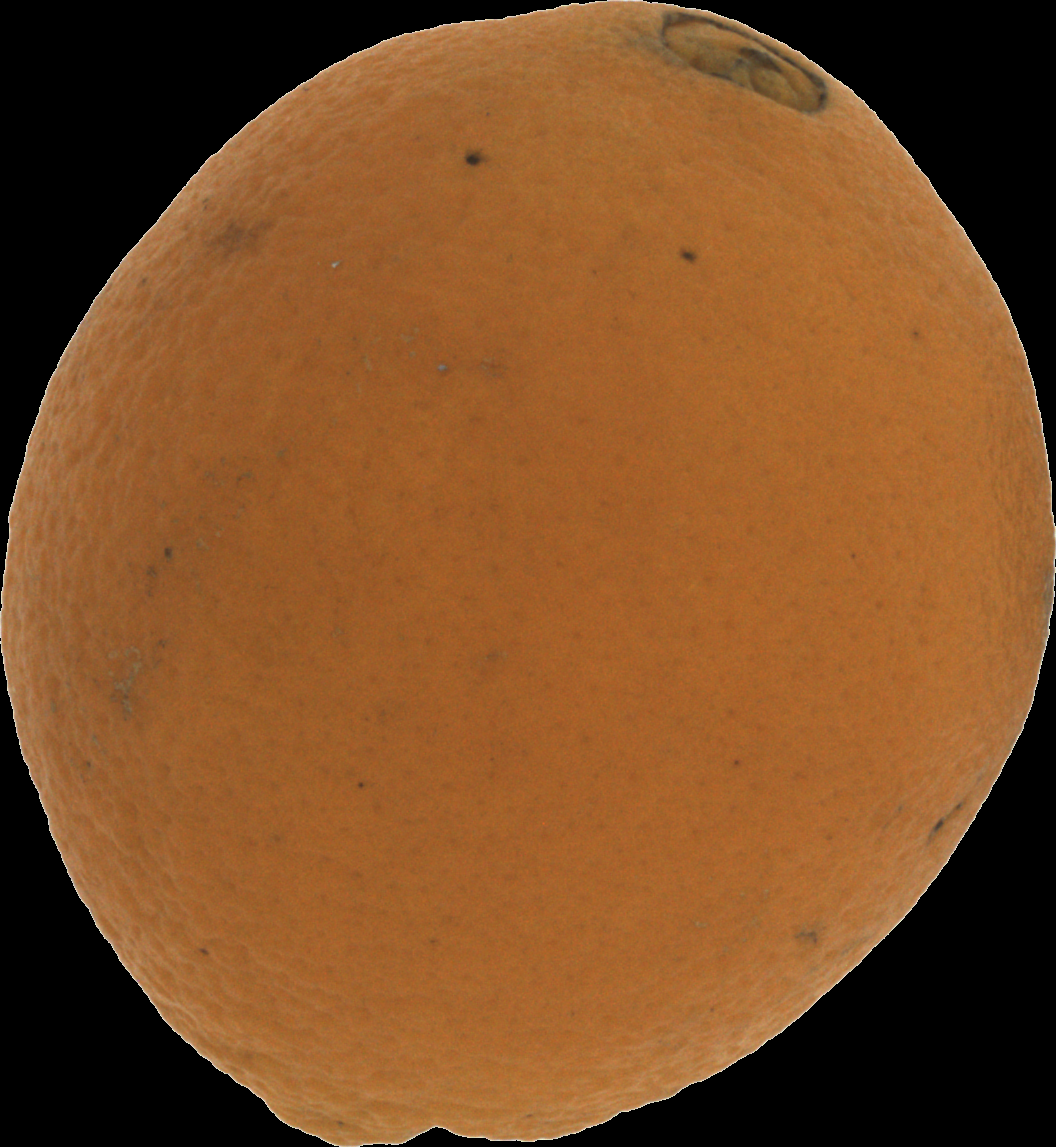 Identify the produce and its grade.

orange, bad
